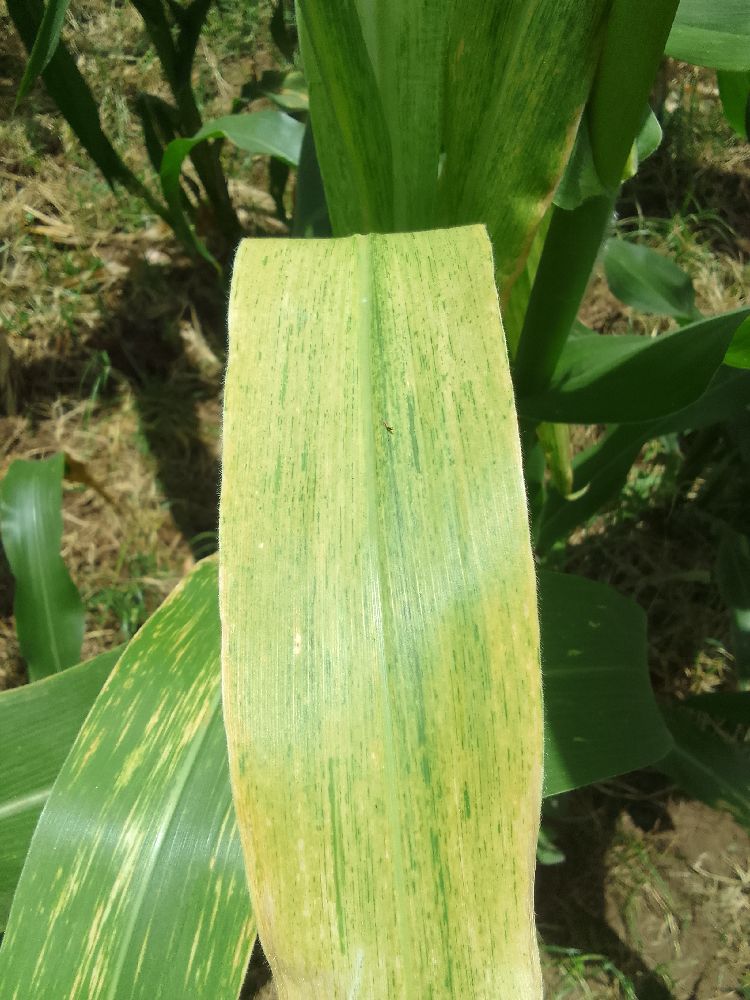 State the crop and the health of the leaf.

maize, maize lethal necrosis
